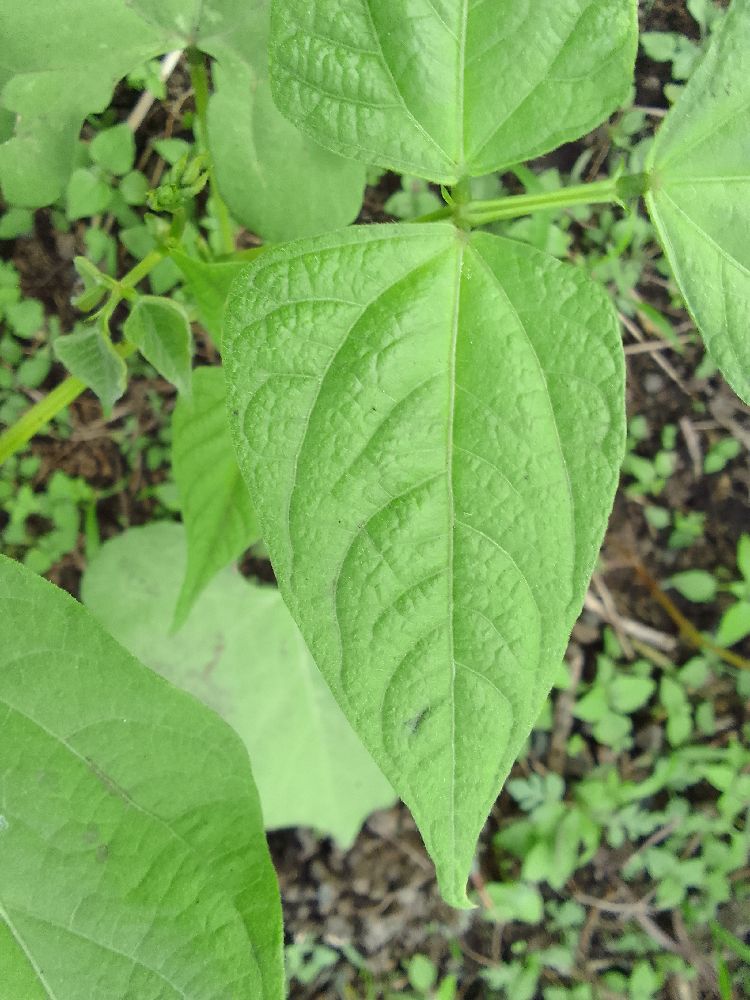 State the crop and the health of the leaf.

common bean, healthy
